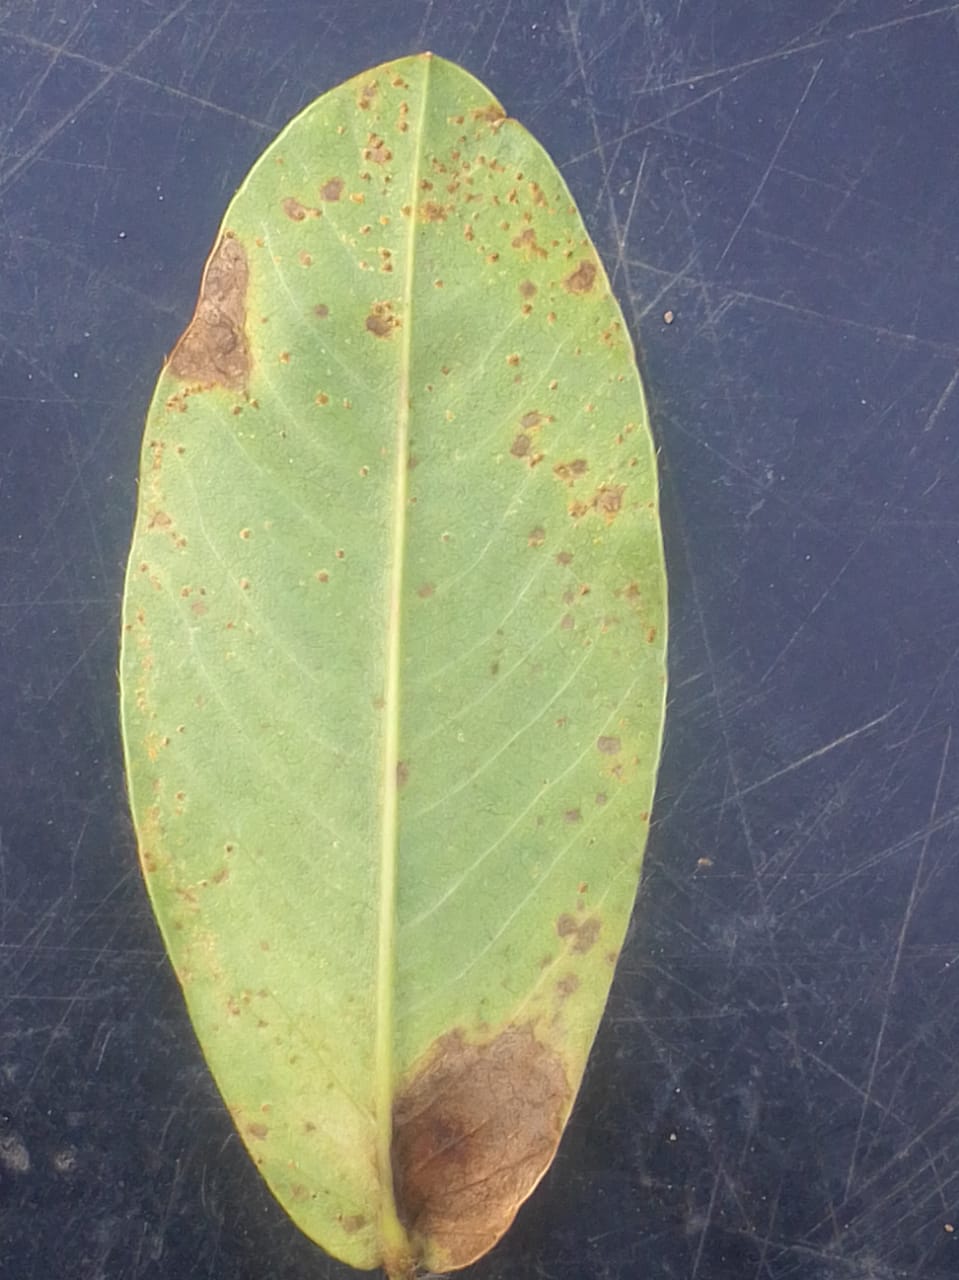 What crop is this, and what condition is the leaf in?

peanut, phoma arachidicola
